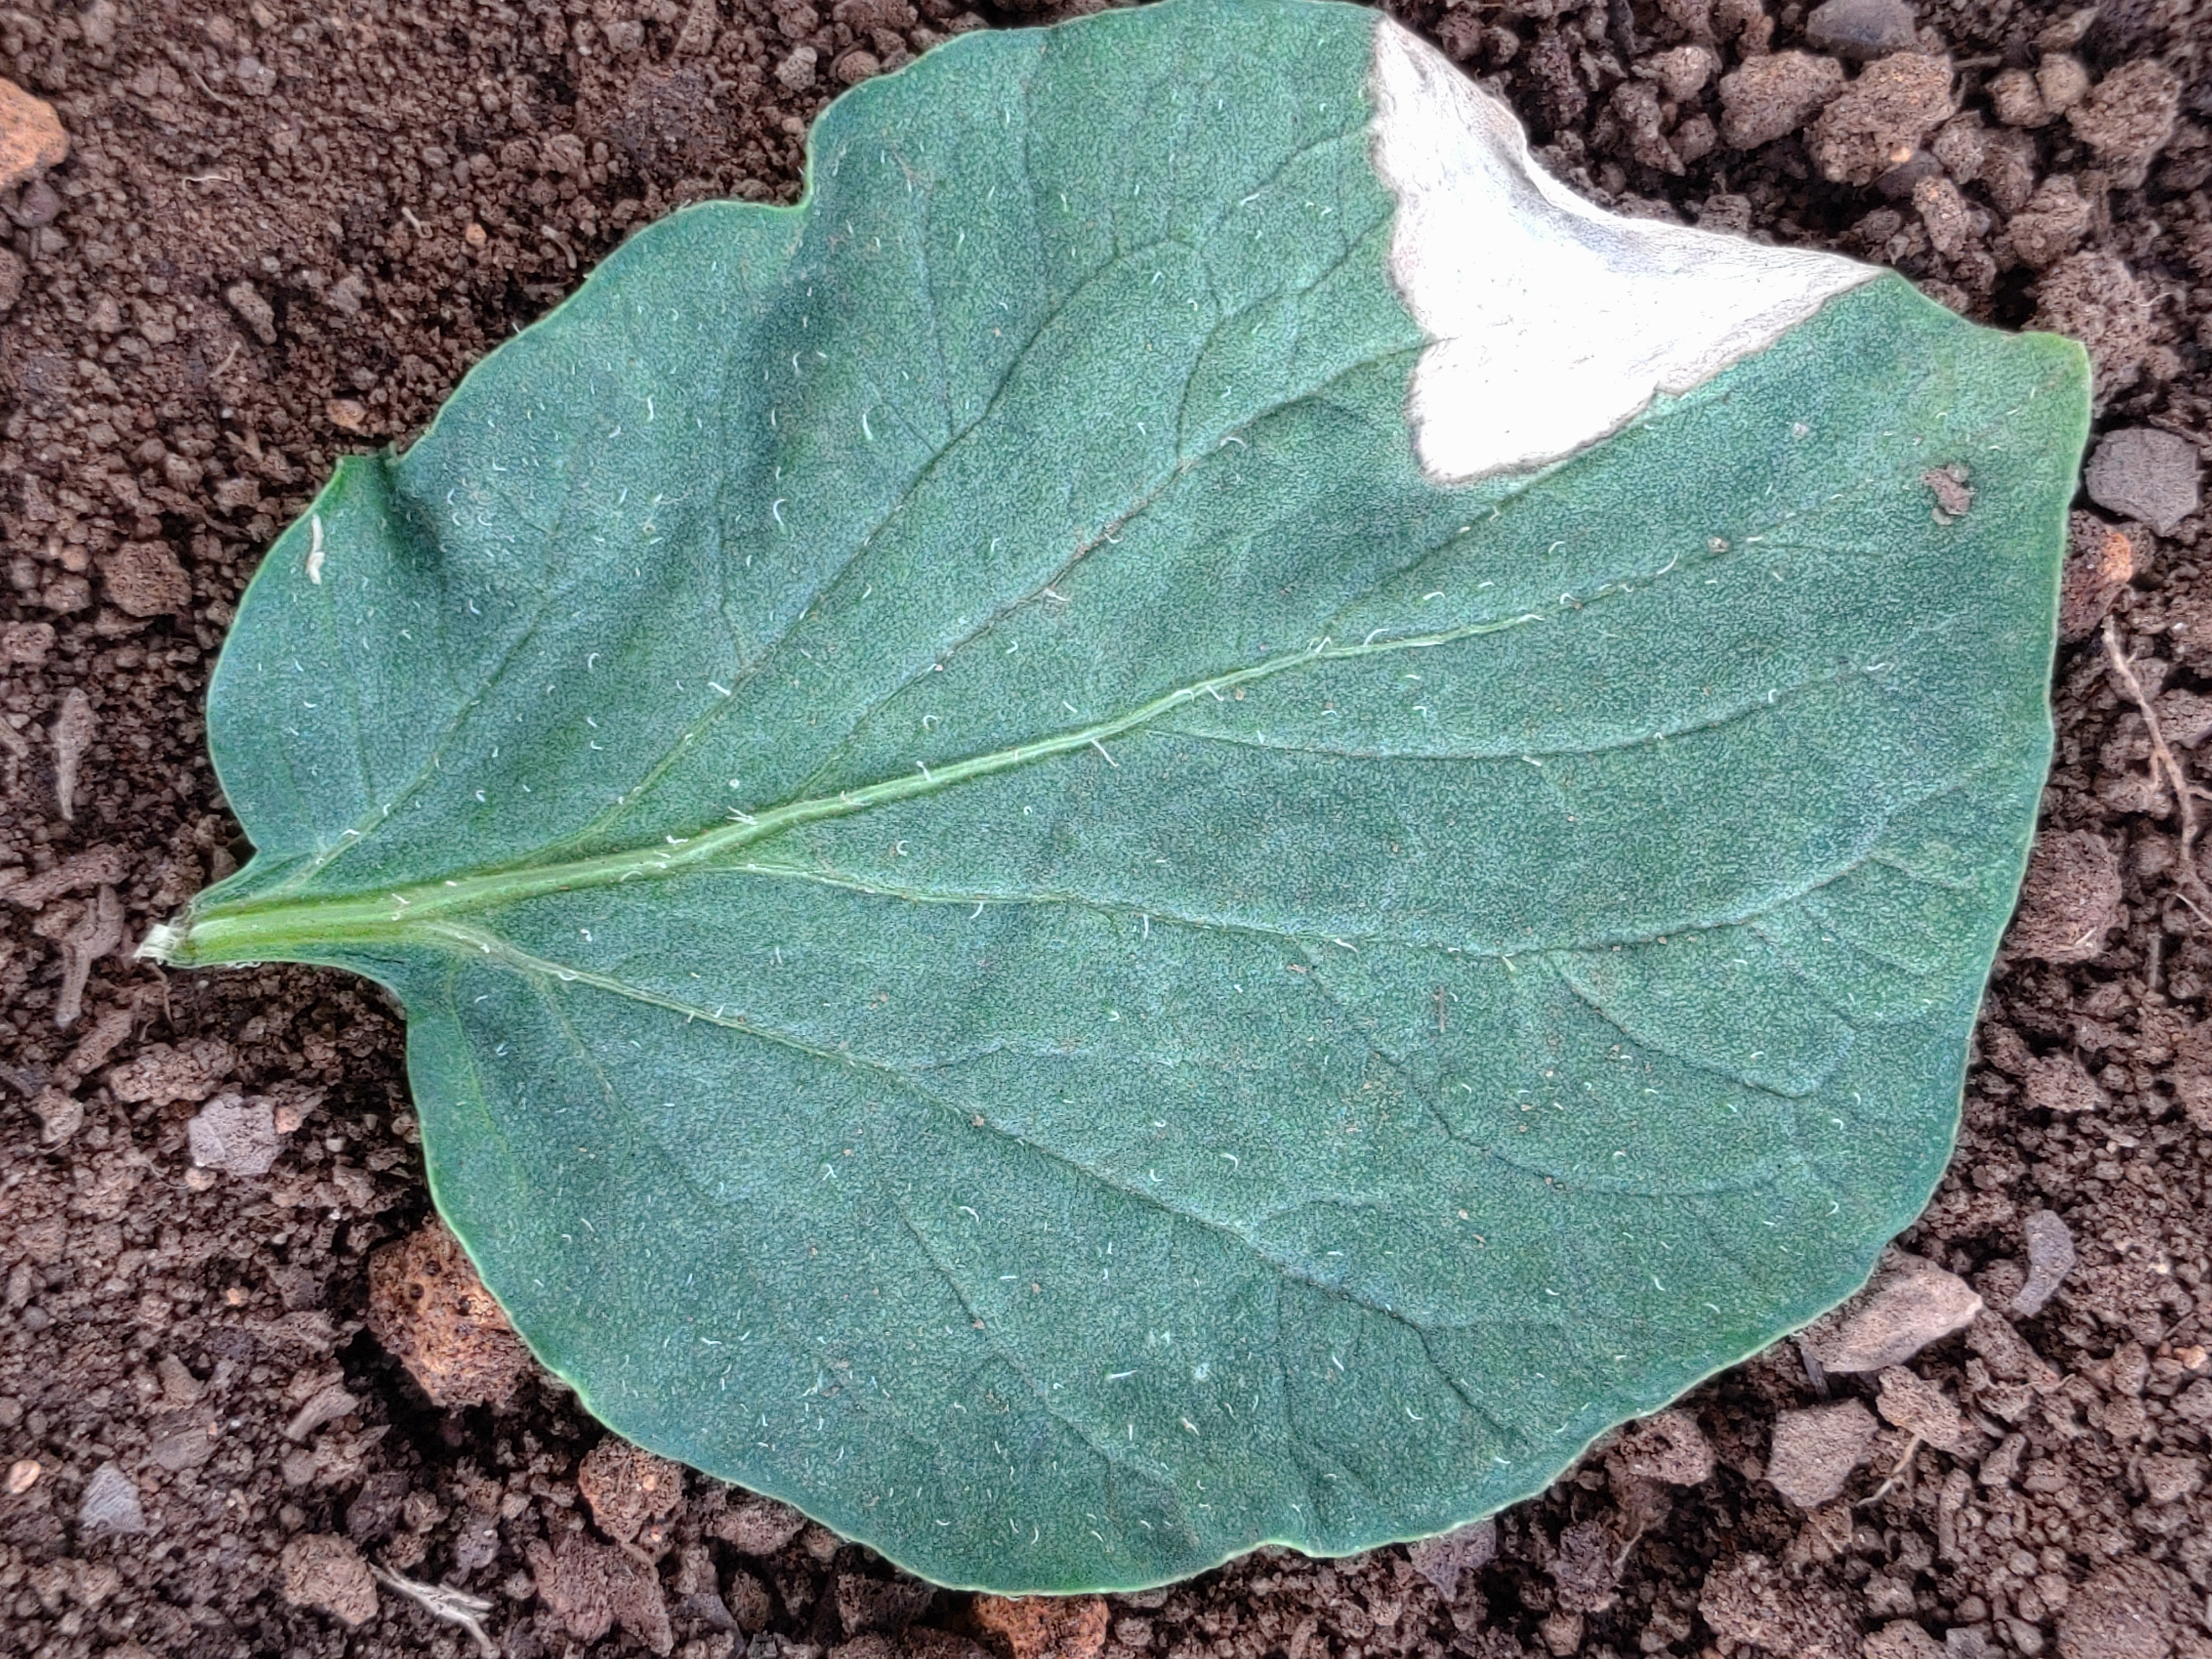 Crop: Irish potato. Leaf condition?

early blight
